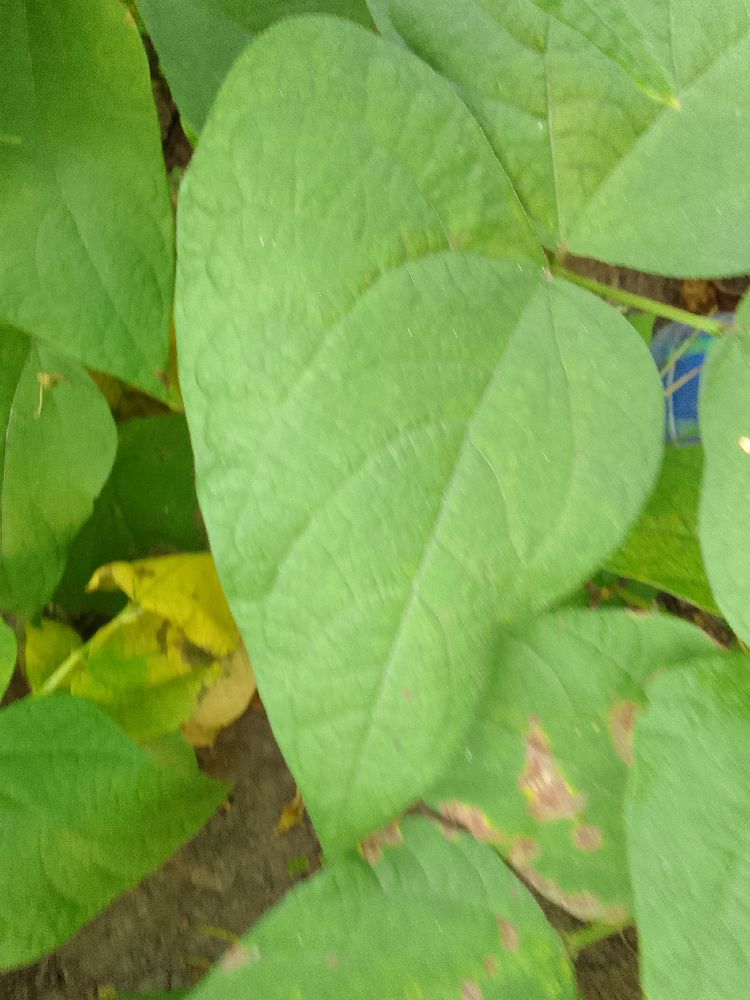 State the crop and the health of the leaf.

common bean, healthy
